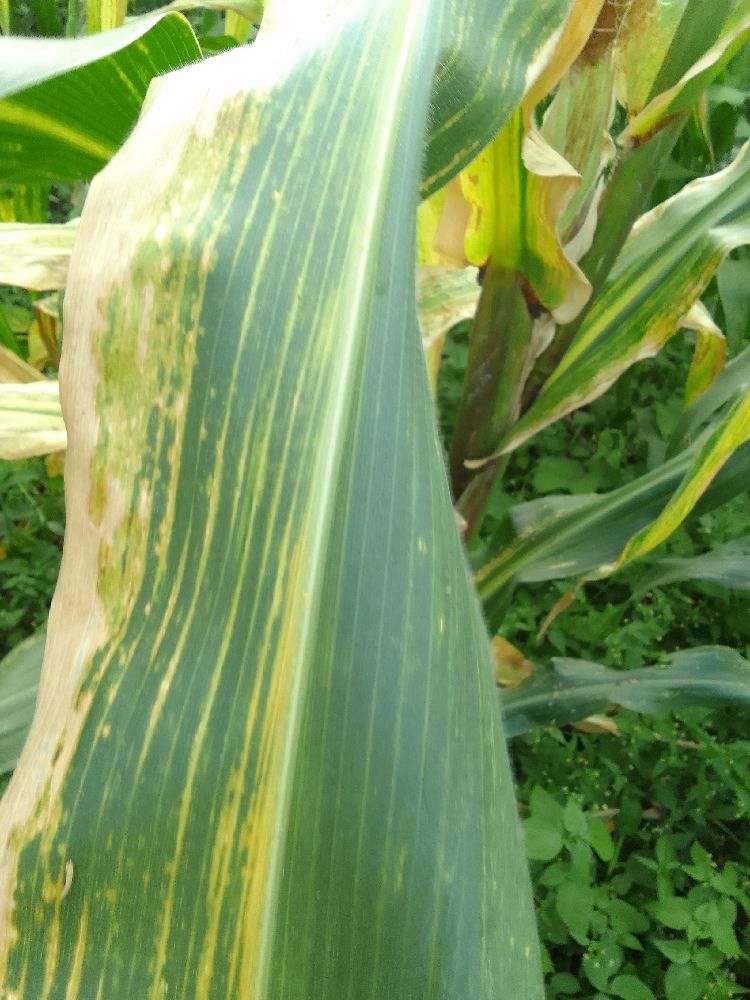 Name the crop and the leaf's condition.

maize, maize lethal necrosis
